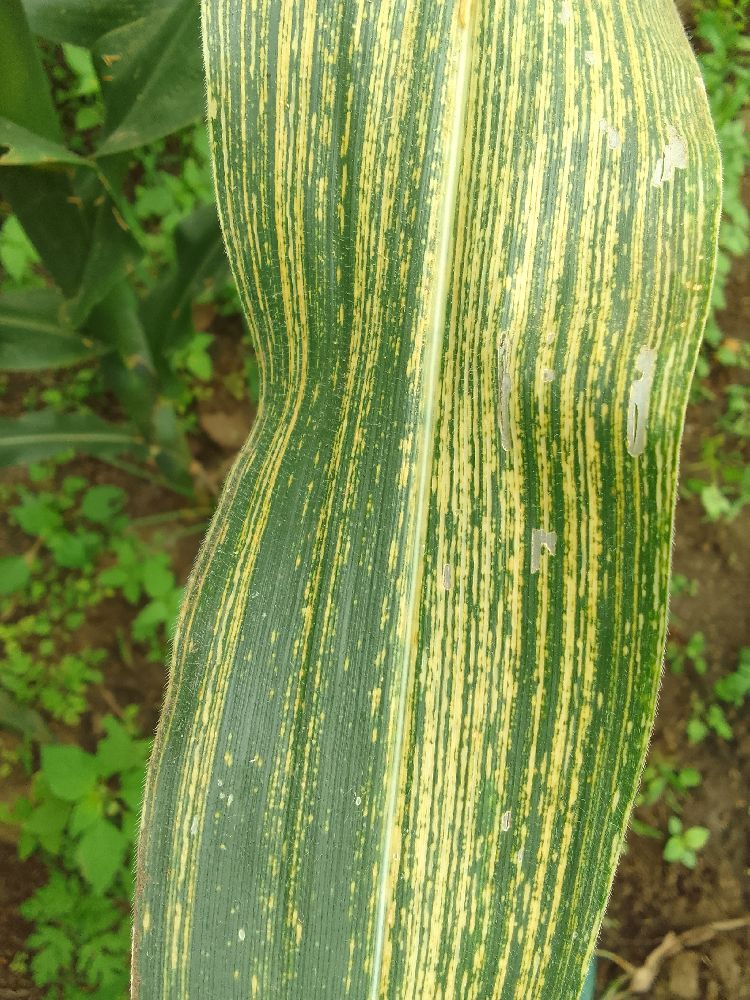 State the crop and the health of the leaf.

maize, maize streak virus
